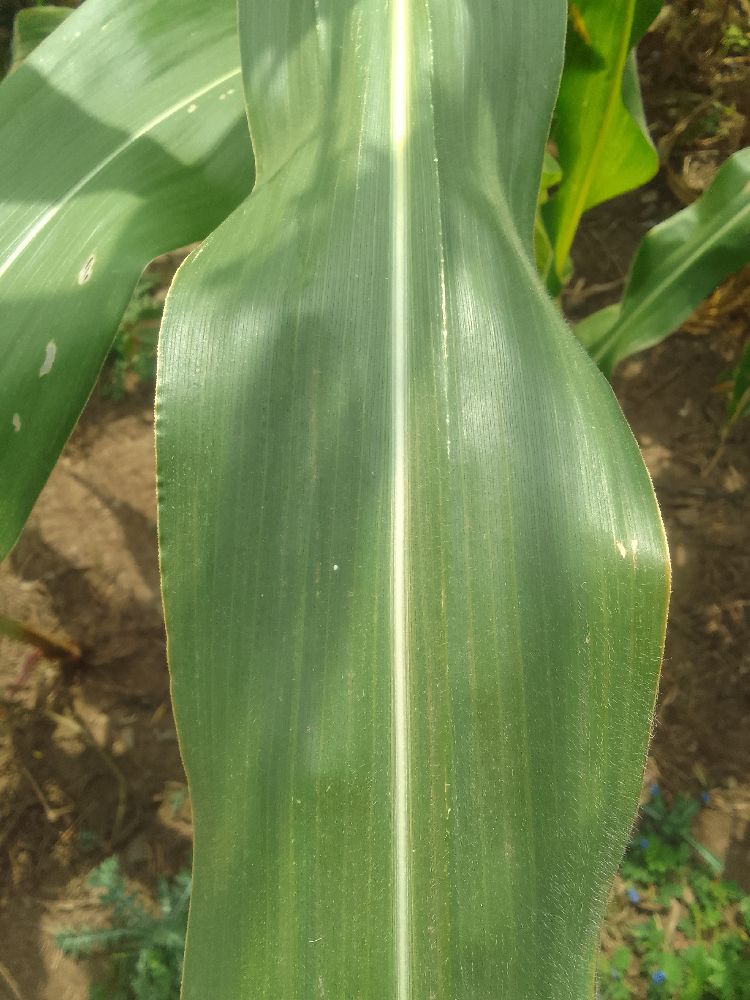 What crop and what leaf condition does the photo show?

maize, healthy
